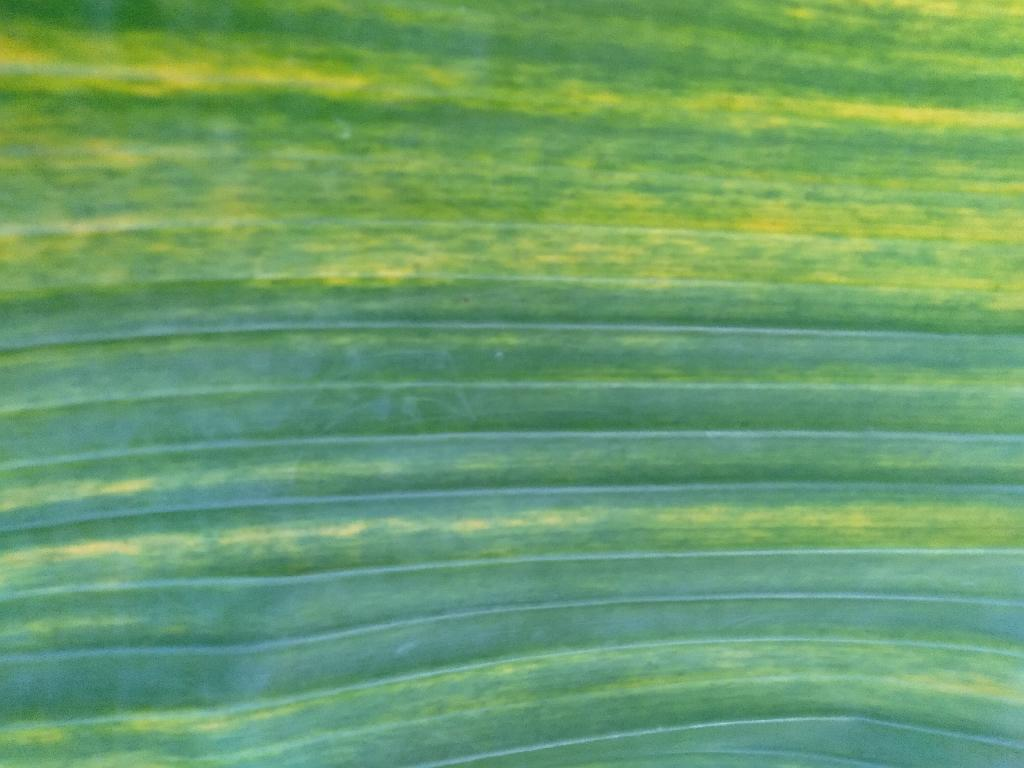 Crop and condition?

banana, fusarium wilt race 1
